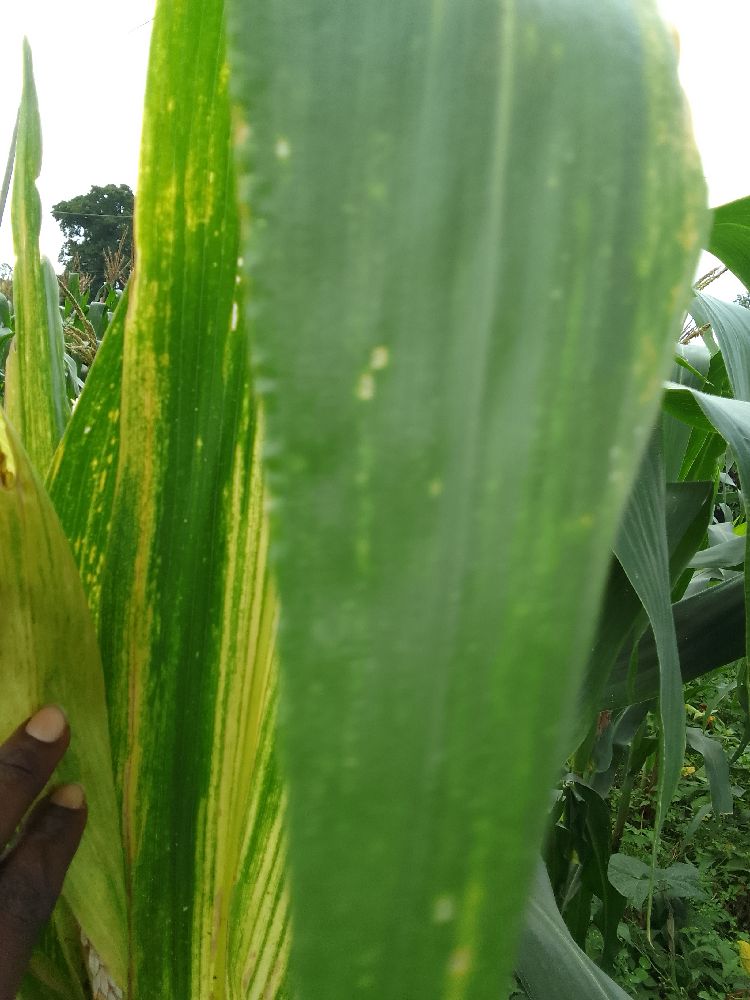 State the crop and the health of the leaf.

maize, maize lethal necrosis
